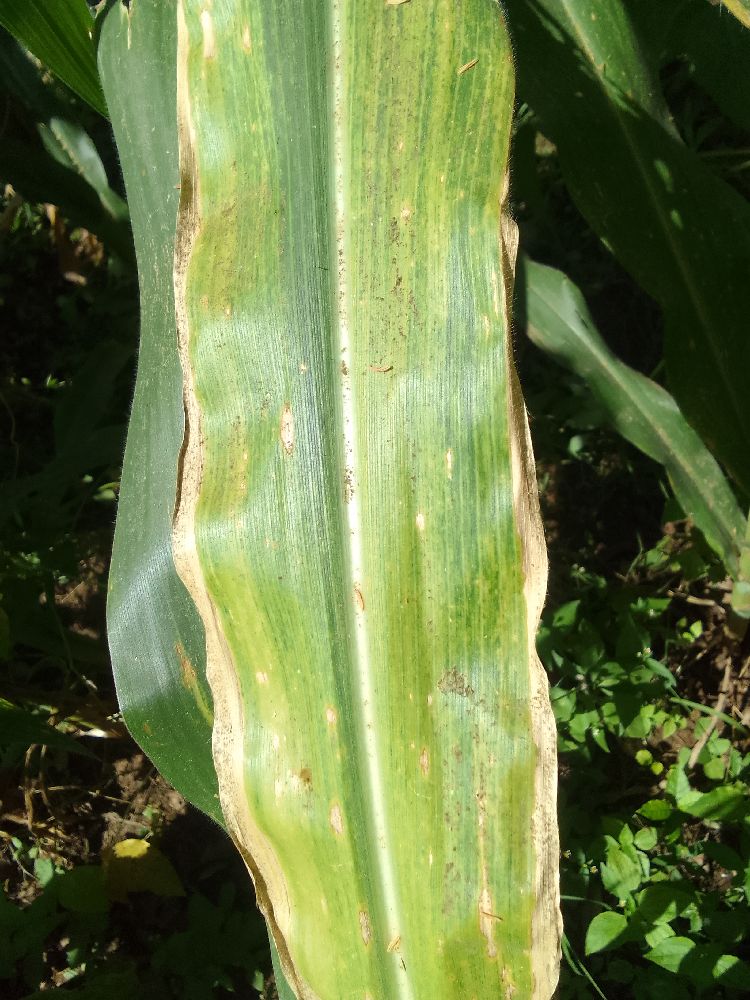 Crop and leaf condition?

maize, maize lethal necrosis
